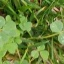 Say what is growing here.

unstructured weed
